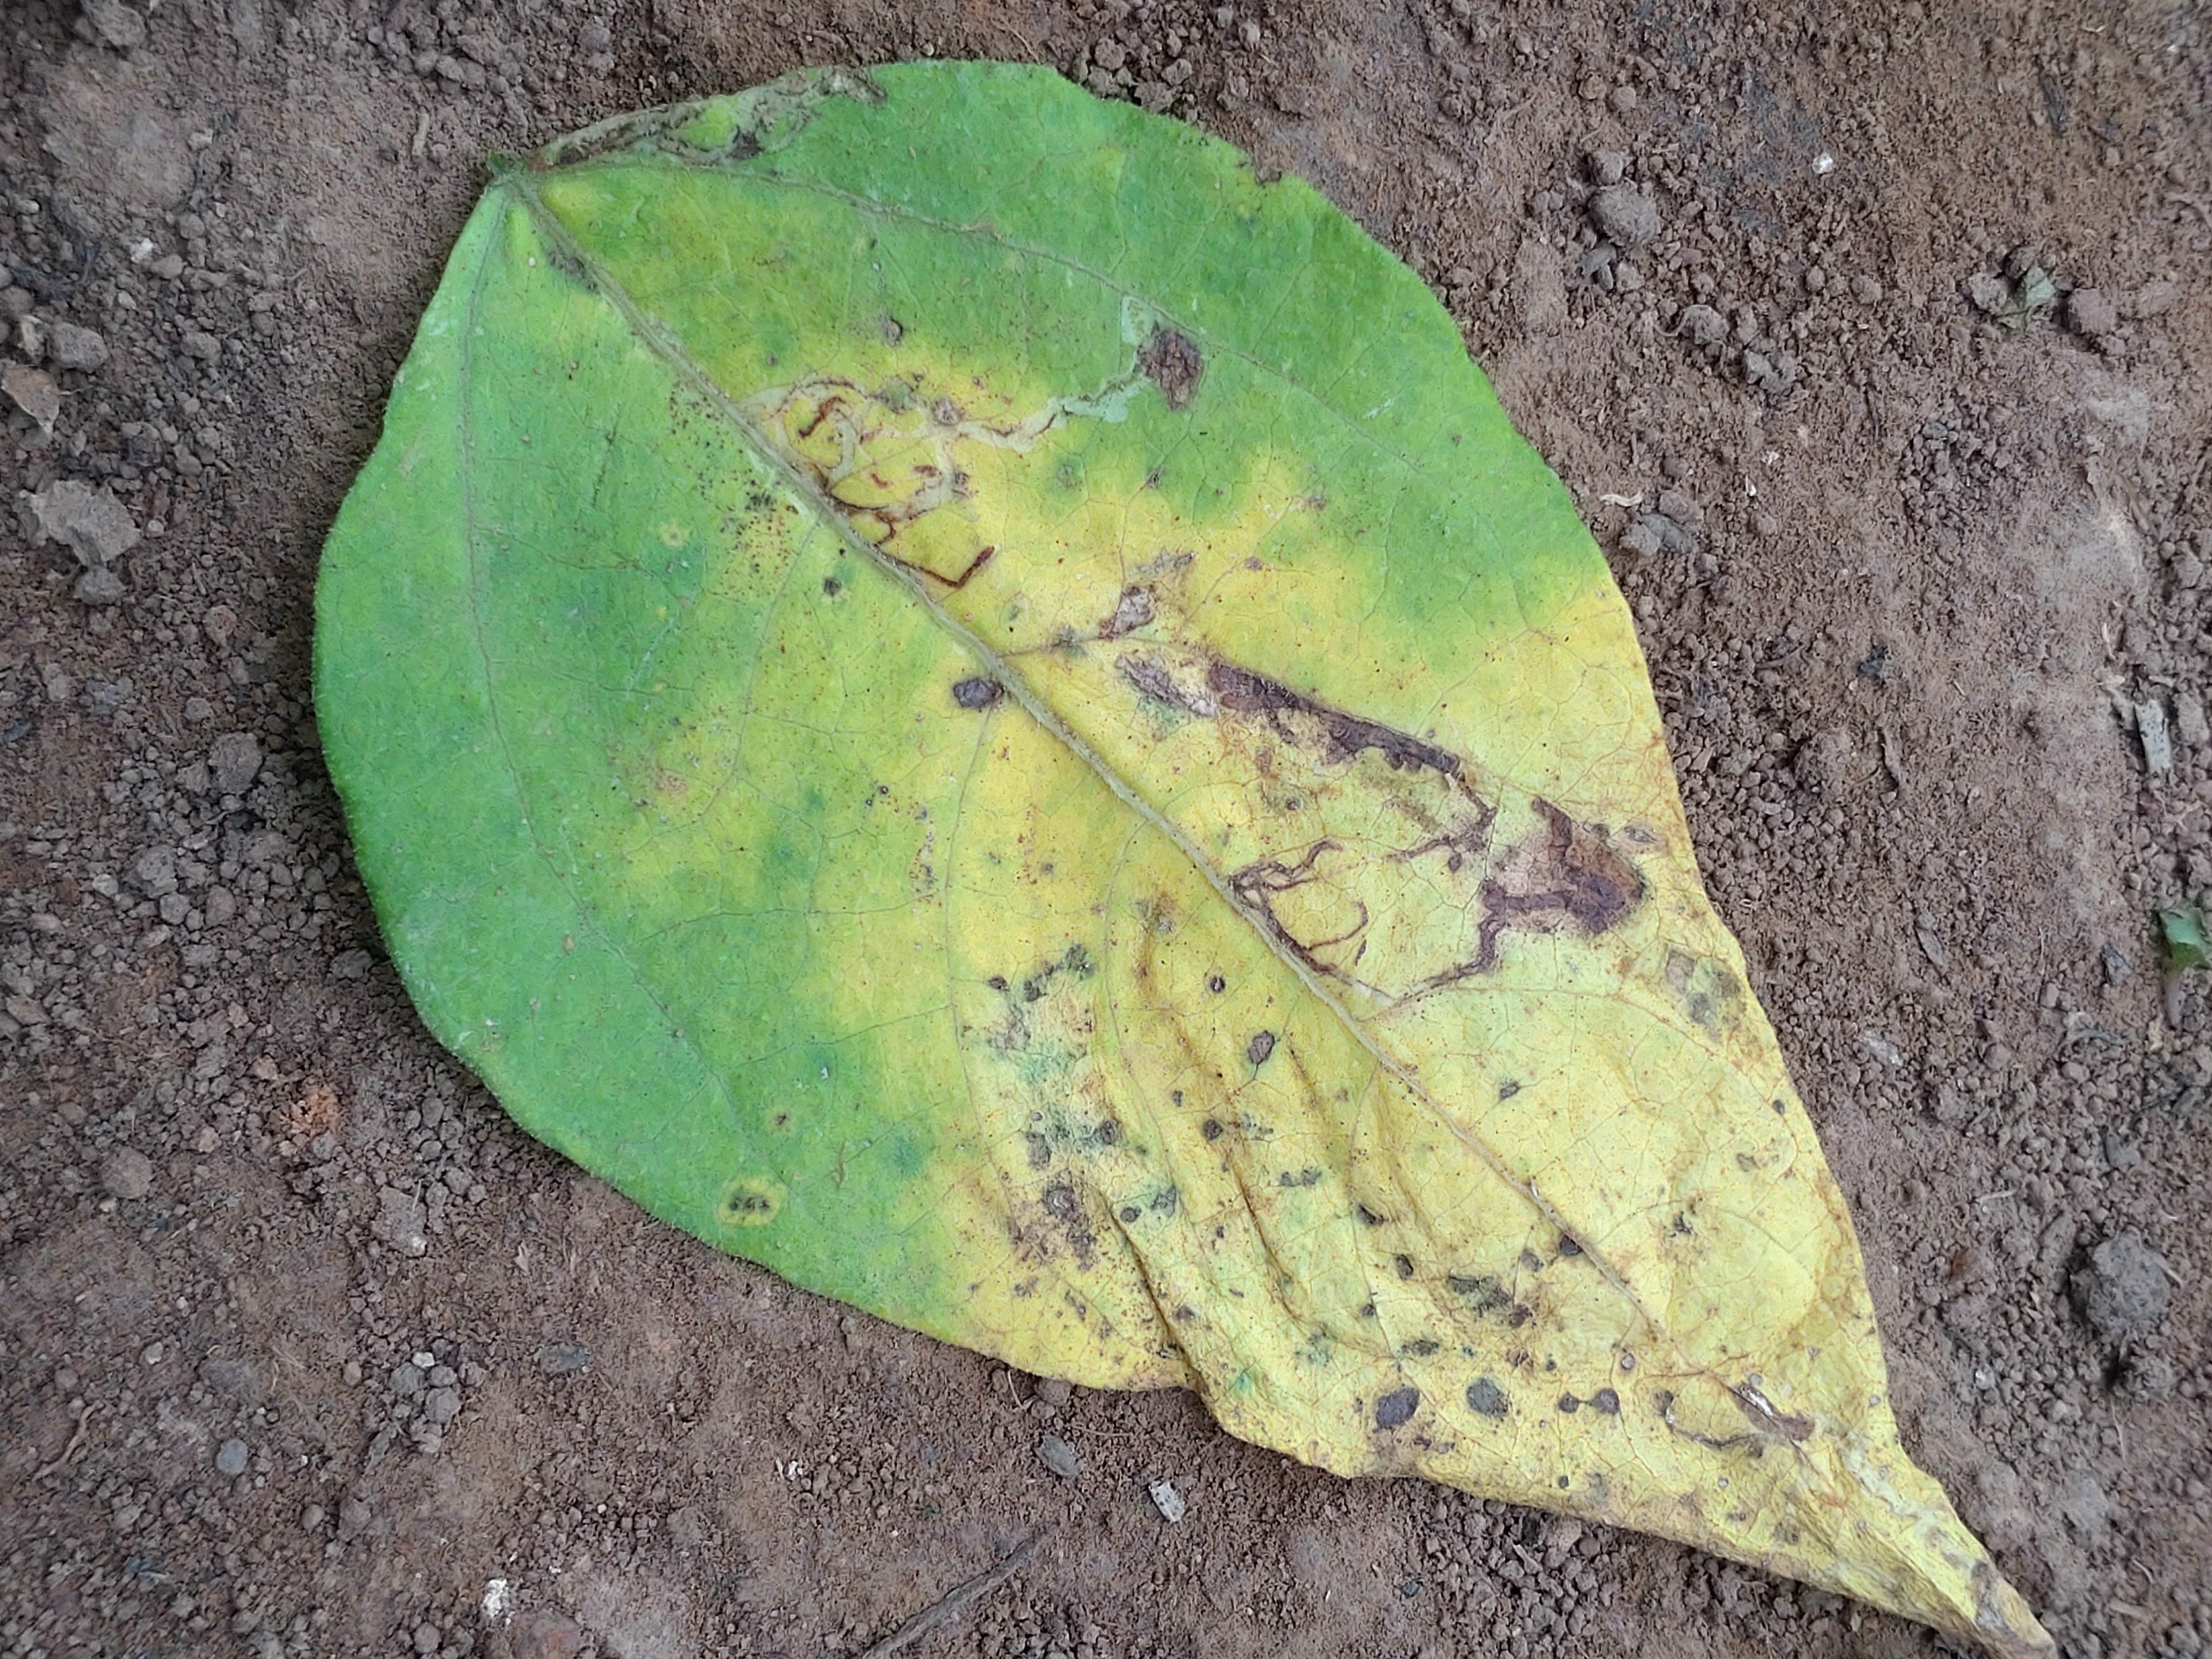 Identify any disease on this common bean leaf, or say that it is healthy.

anthracnose
